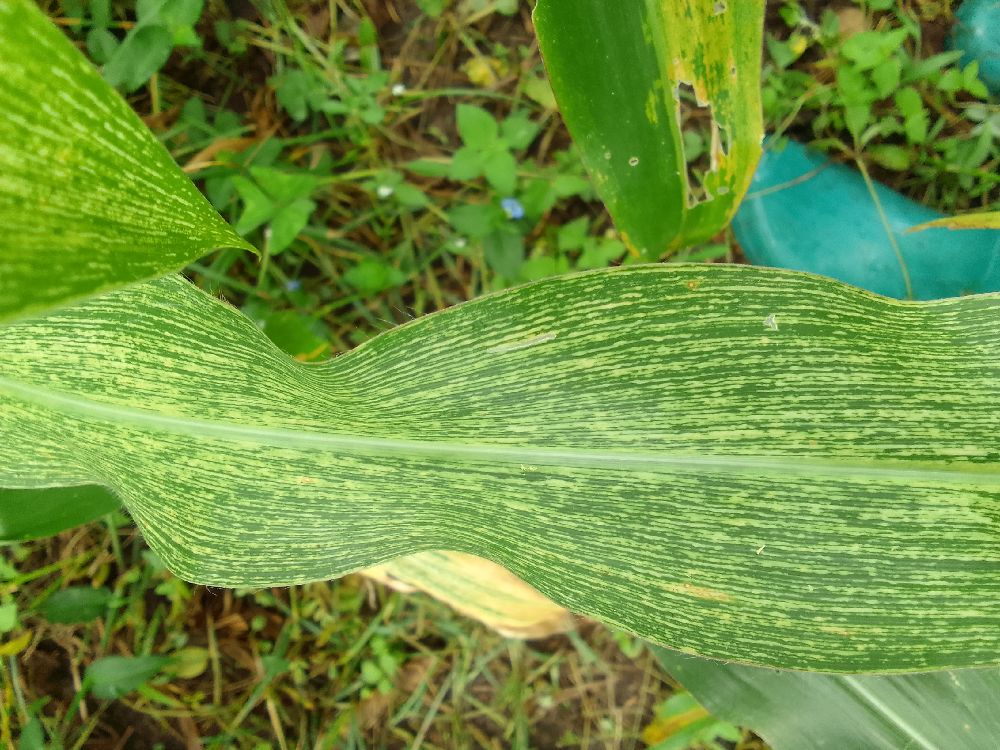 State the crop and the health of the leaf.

maize, maize streak virus
